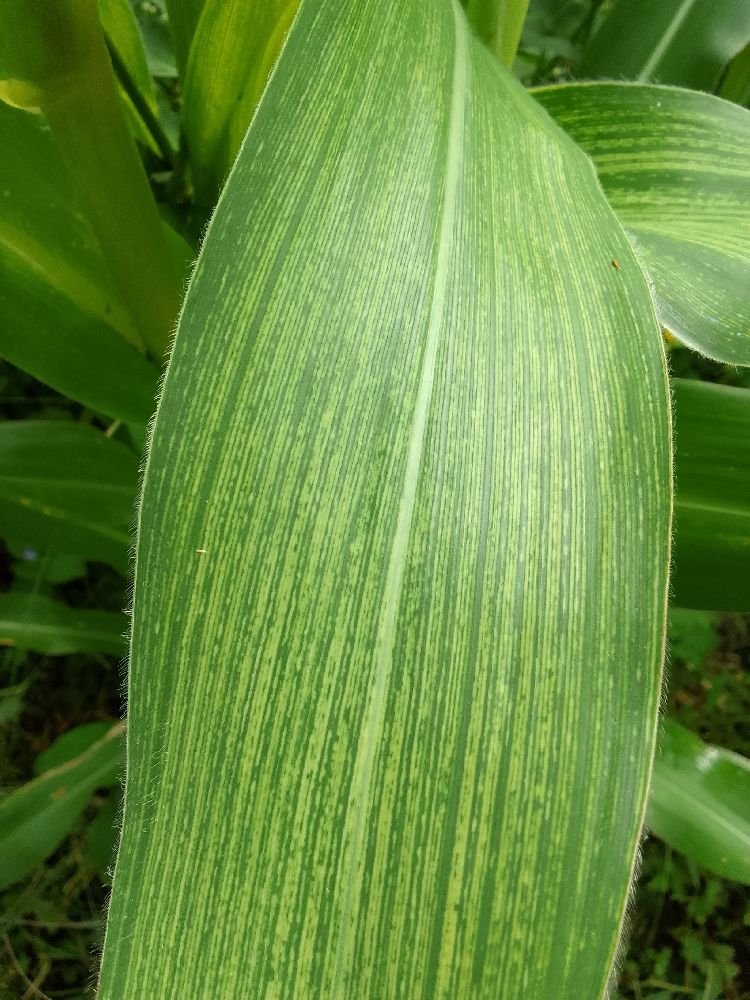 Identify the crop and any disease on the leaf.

maize, maize streak virus
